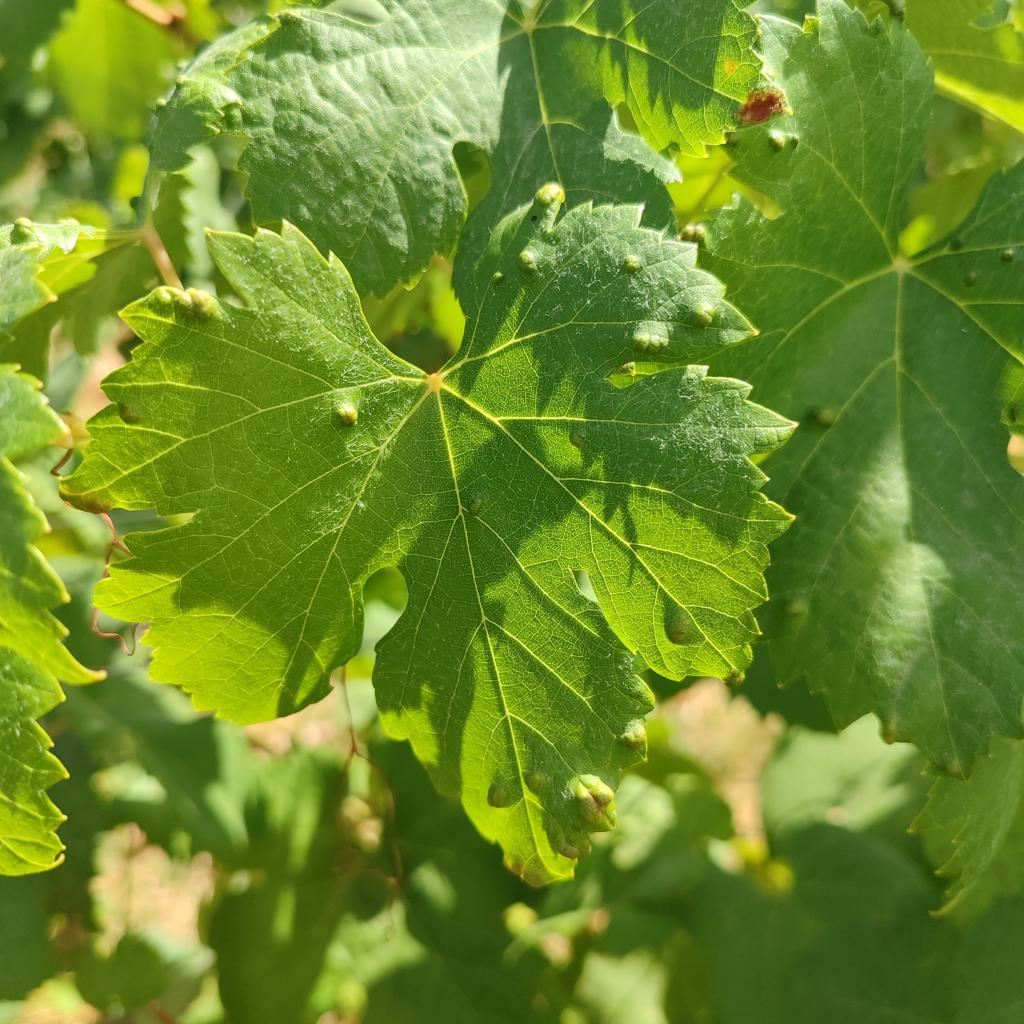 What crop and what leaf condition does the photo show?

grapevine, erineum mite
